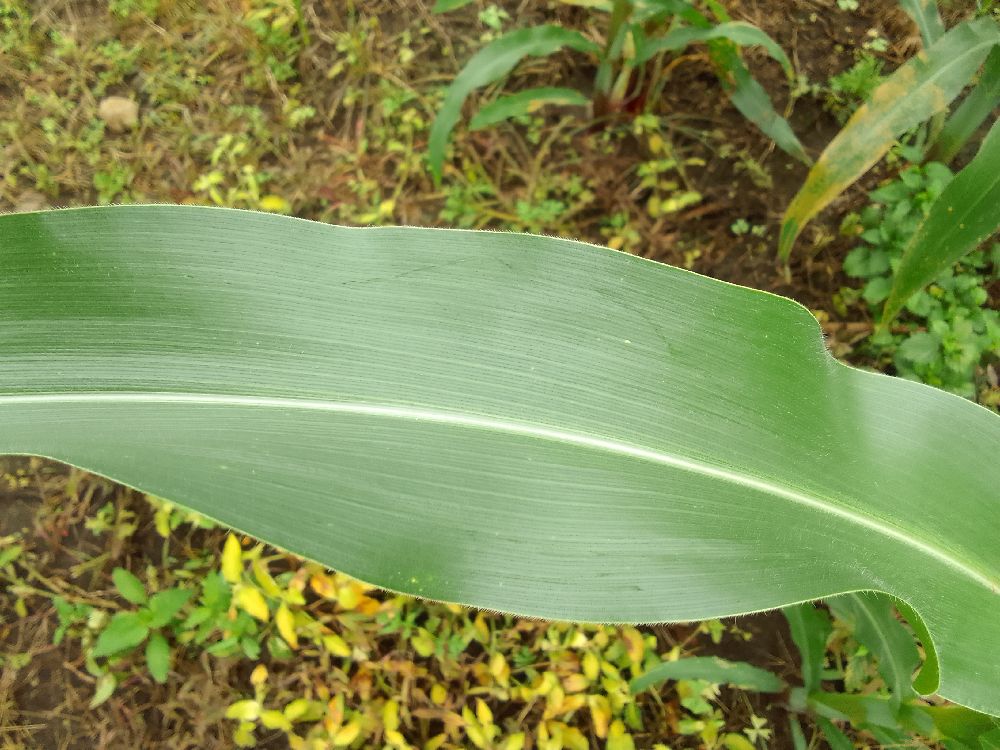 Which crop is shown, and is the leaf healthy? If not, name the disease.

maize, healthy
